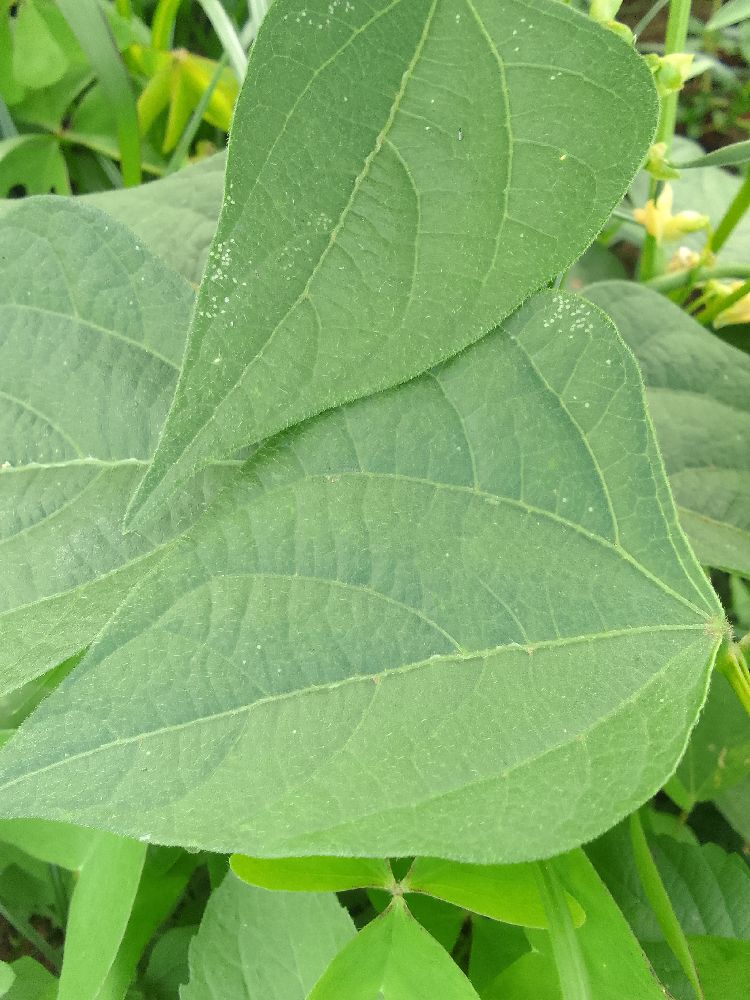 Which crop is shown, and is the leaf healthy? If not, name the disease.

common bean, healthy
